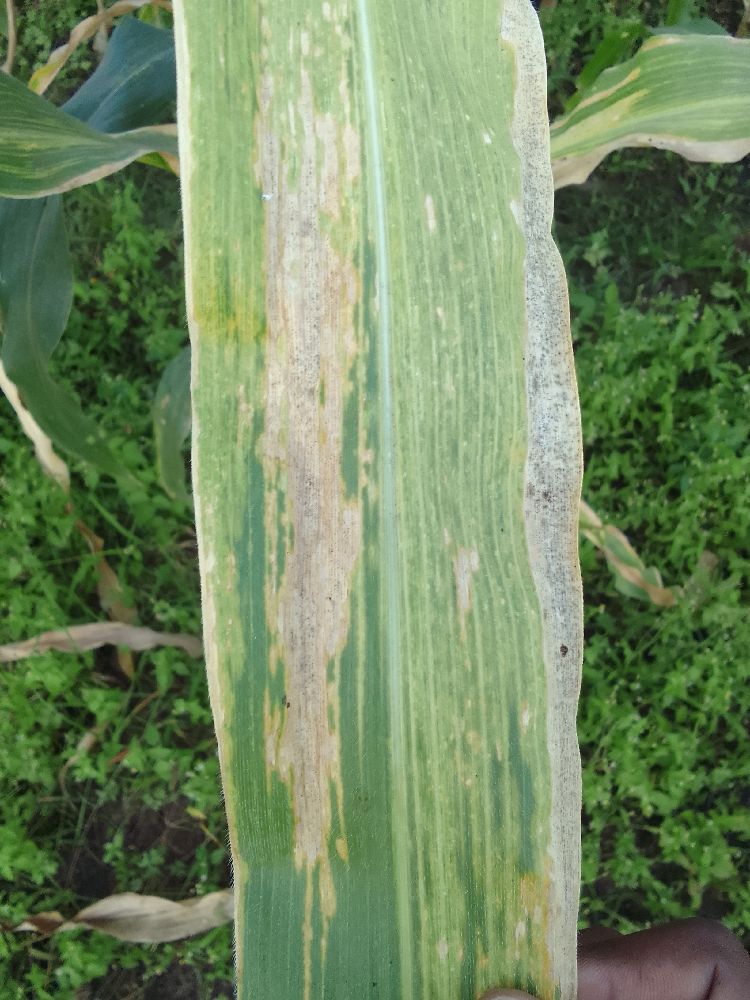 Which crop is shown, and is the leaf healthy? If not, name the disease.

maize, maize lethal necrosis
